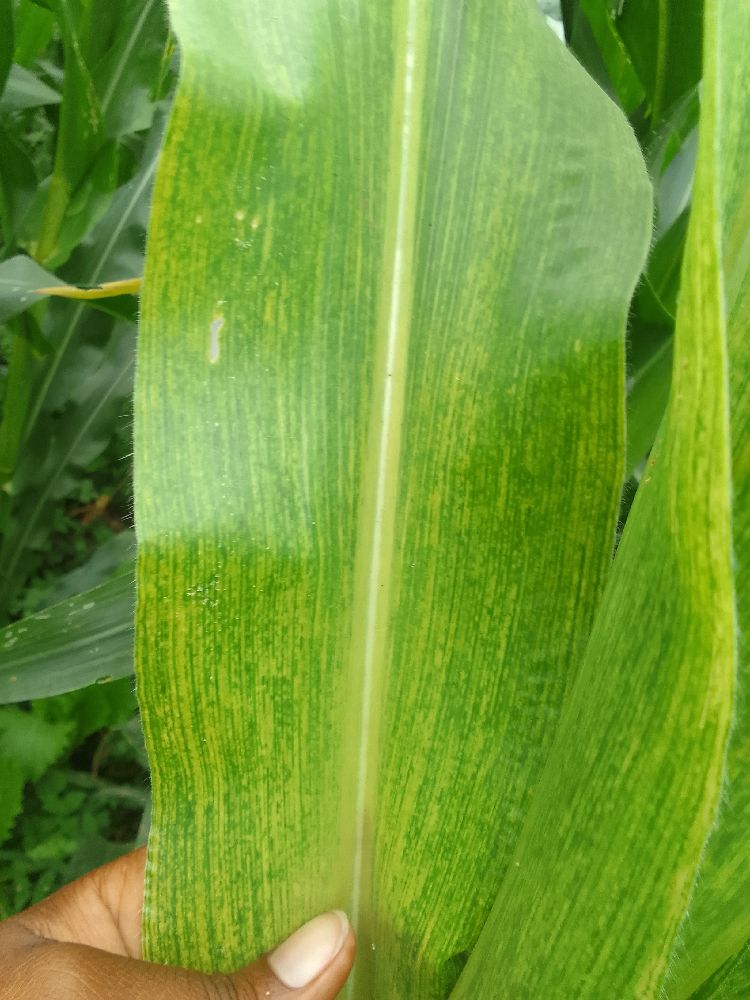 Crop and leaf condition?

maize, maize lethal necrosis
